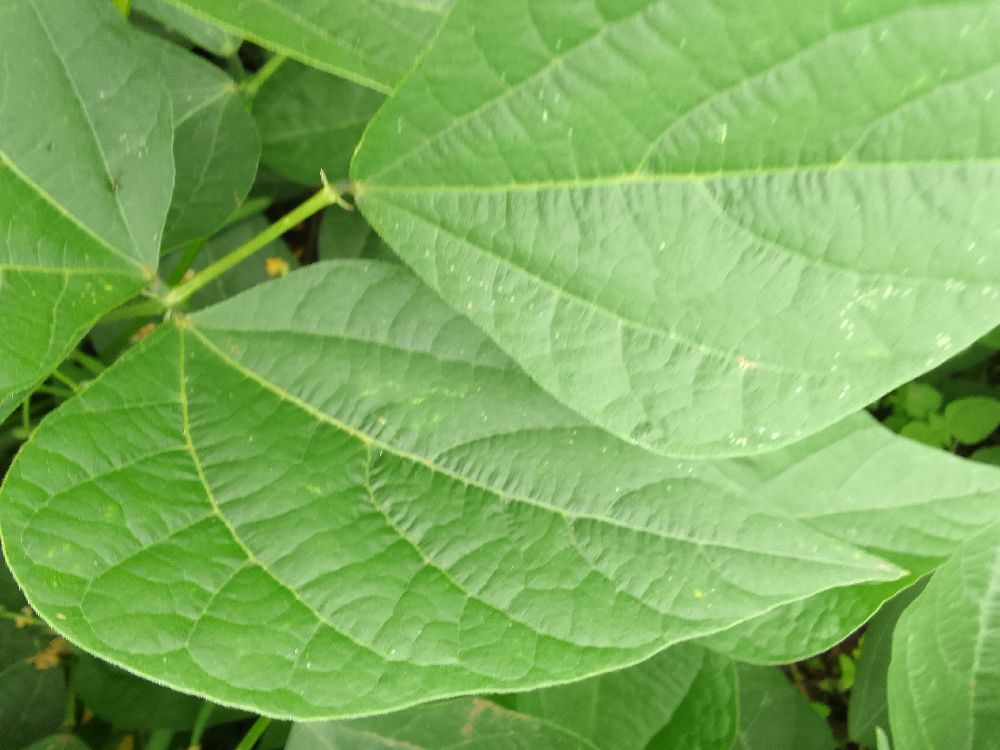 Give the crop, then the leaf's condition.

common bean, healthy
